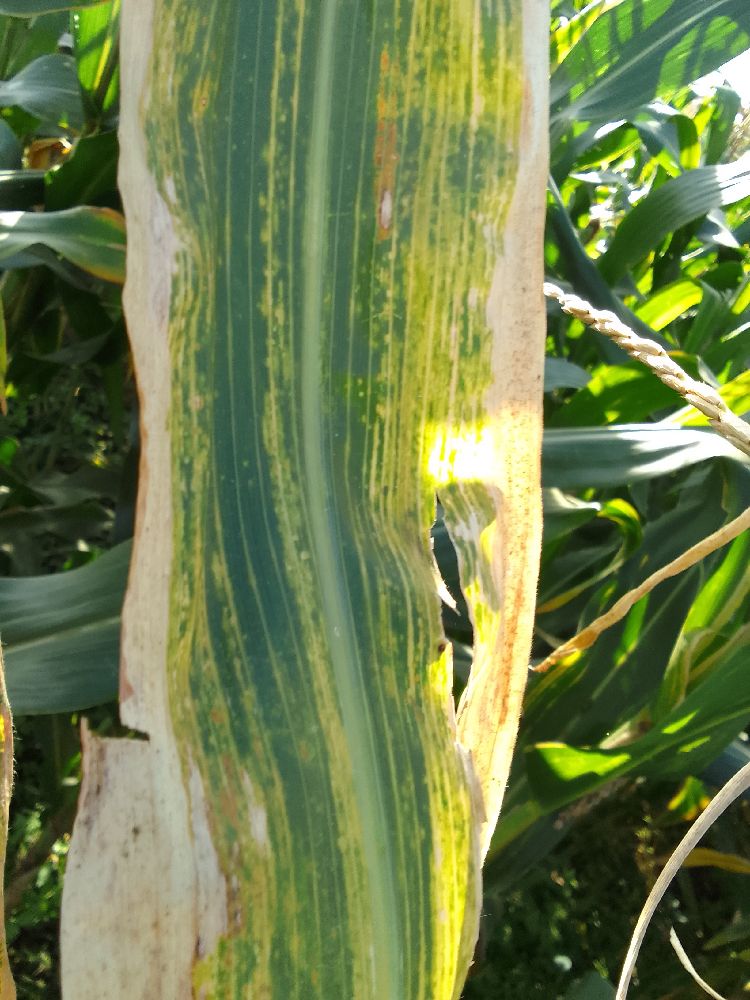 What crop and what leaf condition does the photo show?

maize, maize lethal necrosis
